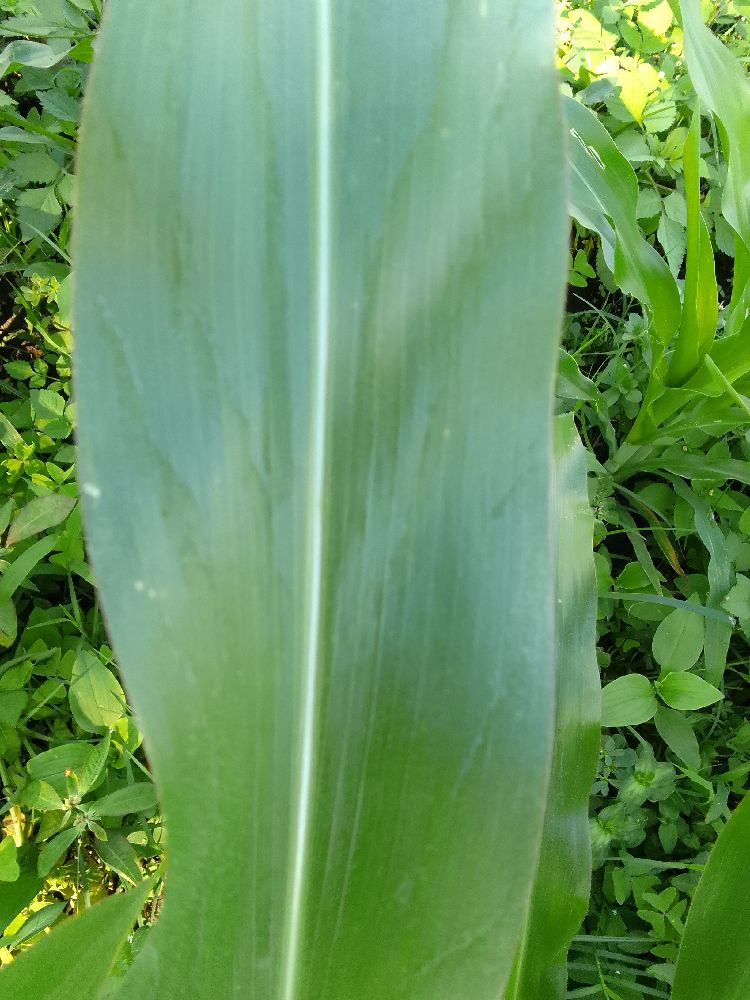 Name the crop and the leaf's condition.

maize, healthy
